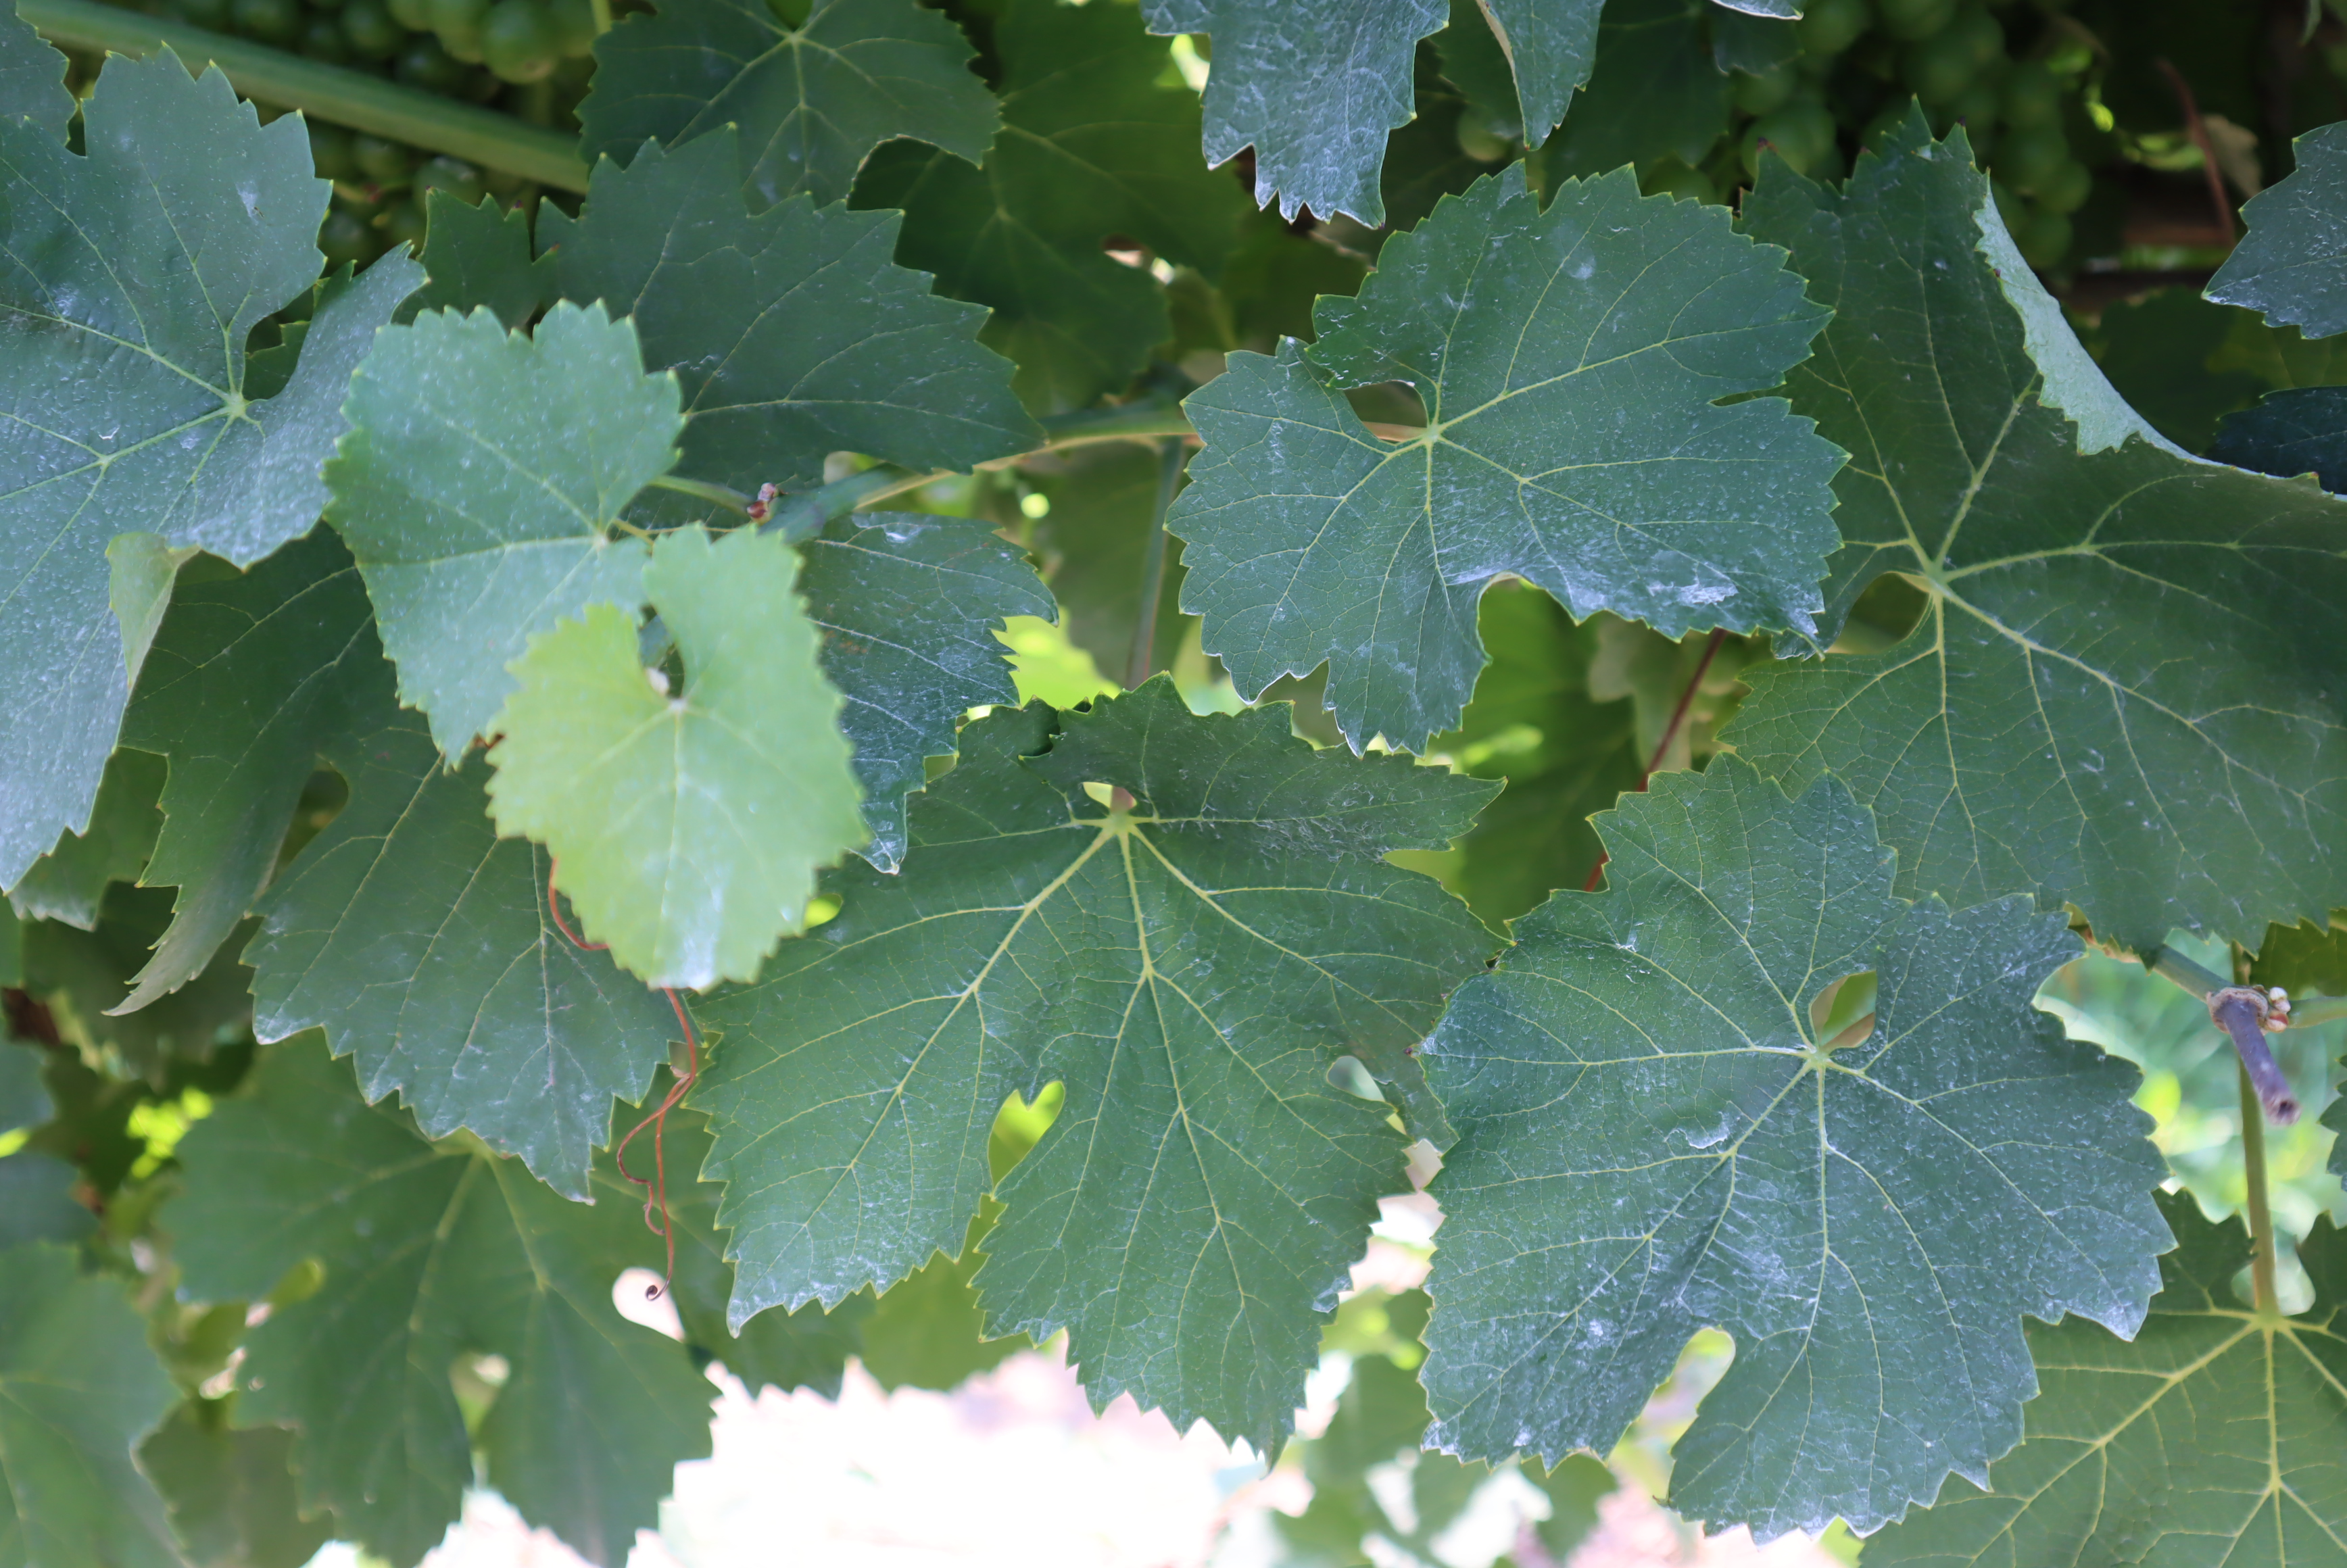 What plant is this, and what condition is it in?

grapevine, healthy
